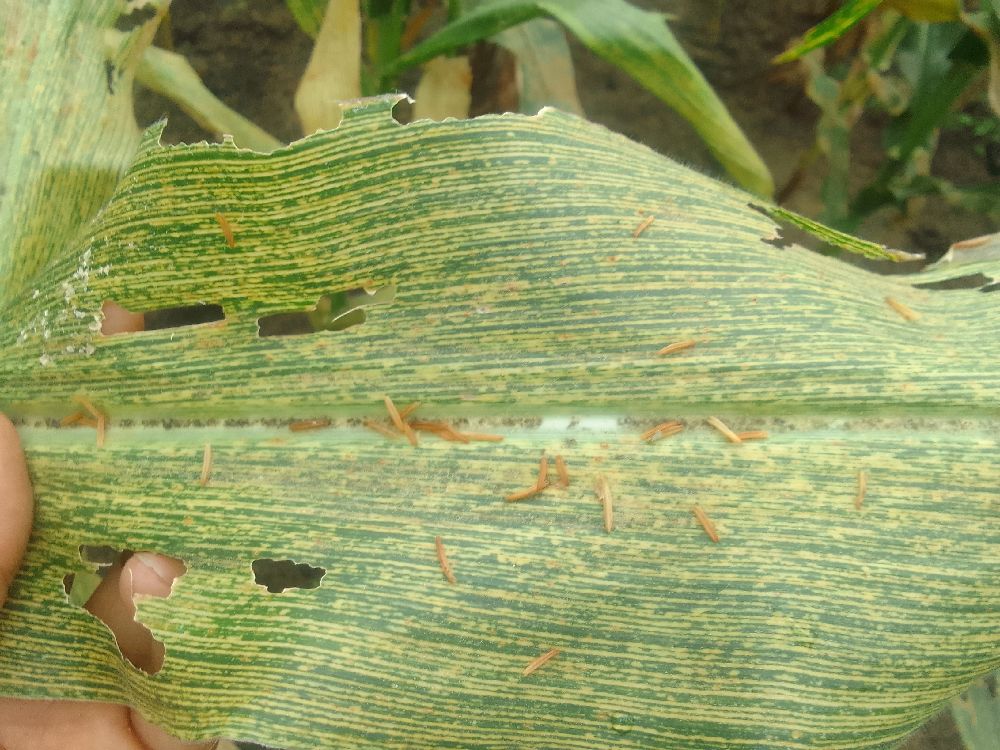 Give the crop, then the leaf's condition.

maize, maize streak virus
